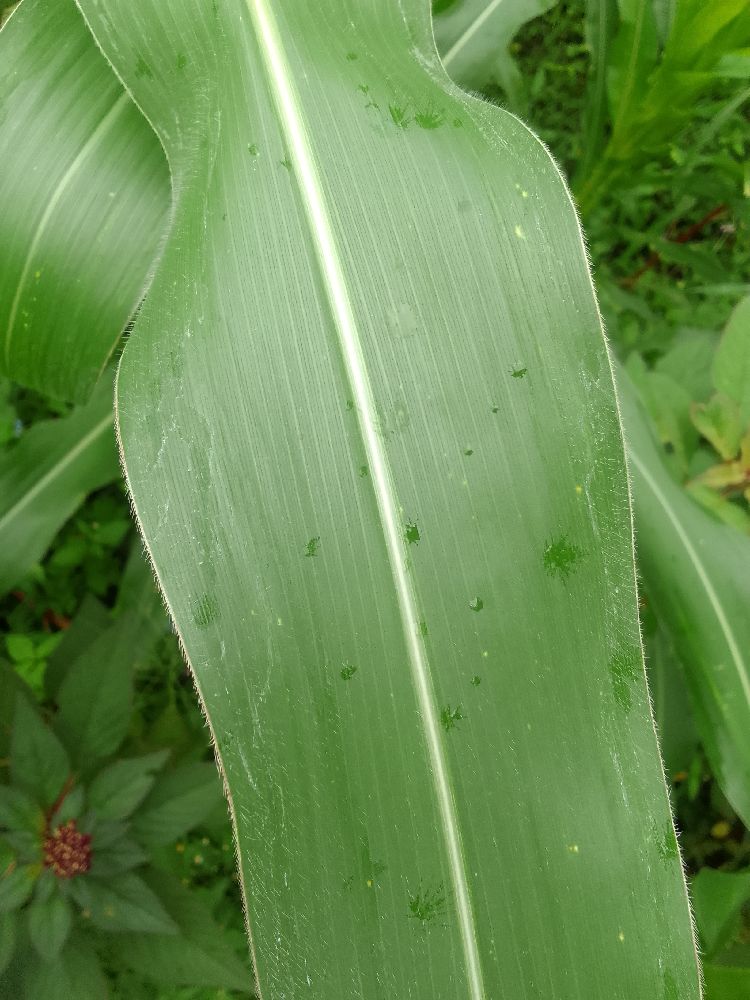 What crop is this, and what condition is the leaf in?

maize, healthy
